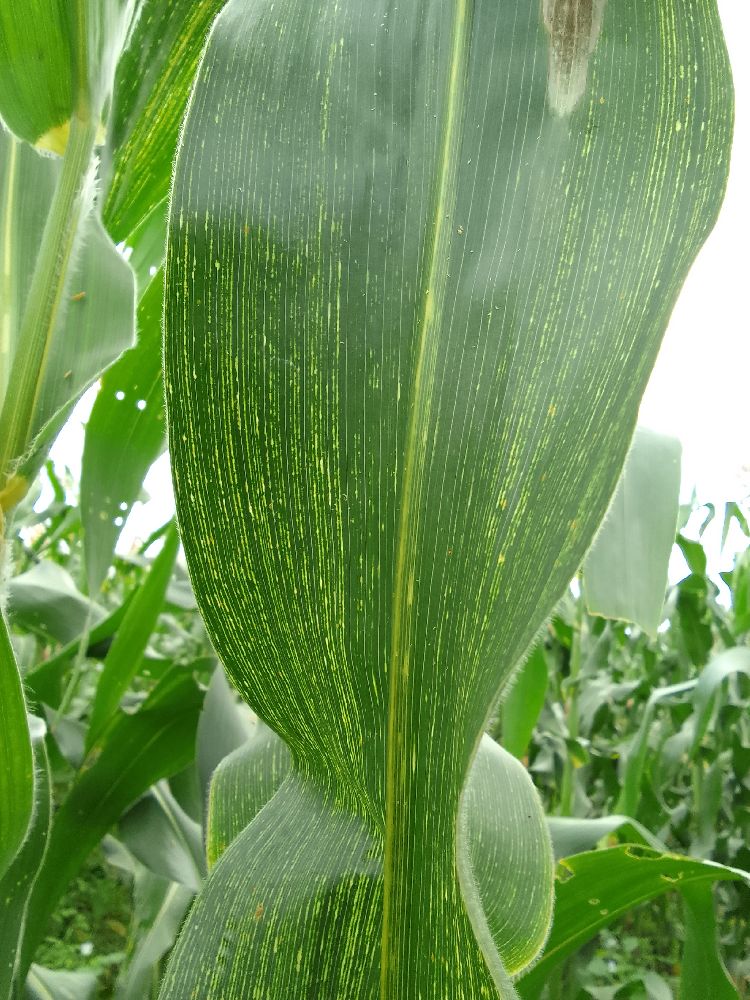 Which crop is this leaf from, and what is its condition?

maize, maize streak virus
